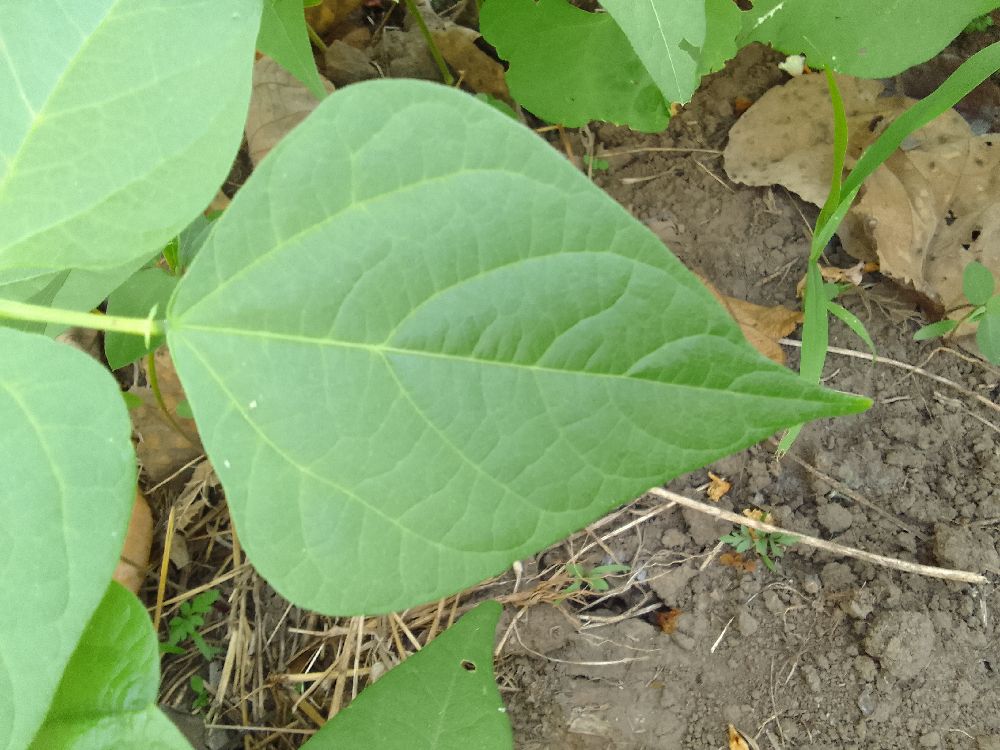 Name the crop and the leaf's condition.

common bean, healthy
